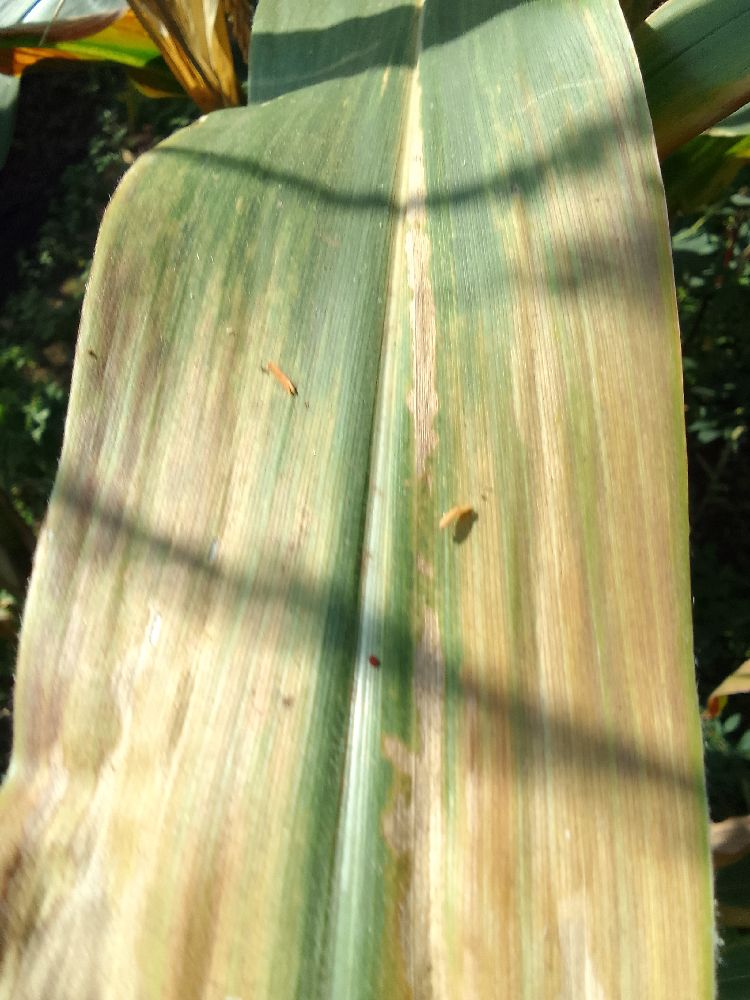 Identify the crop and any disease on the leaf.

maize, maize lethal necrosis
